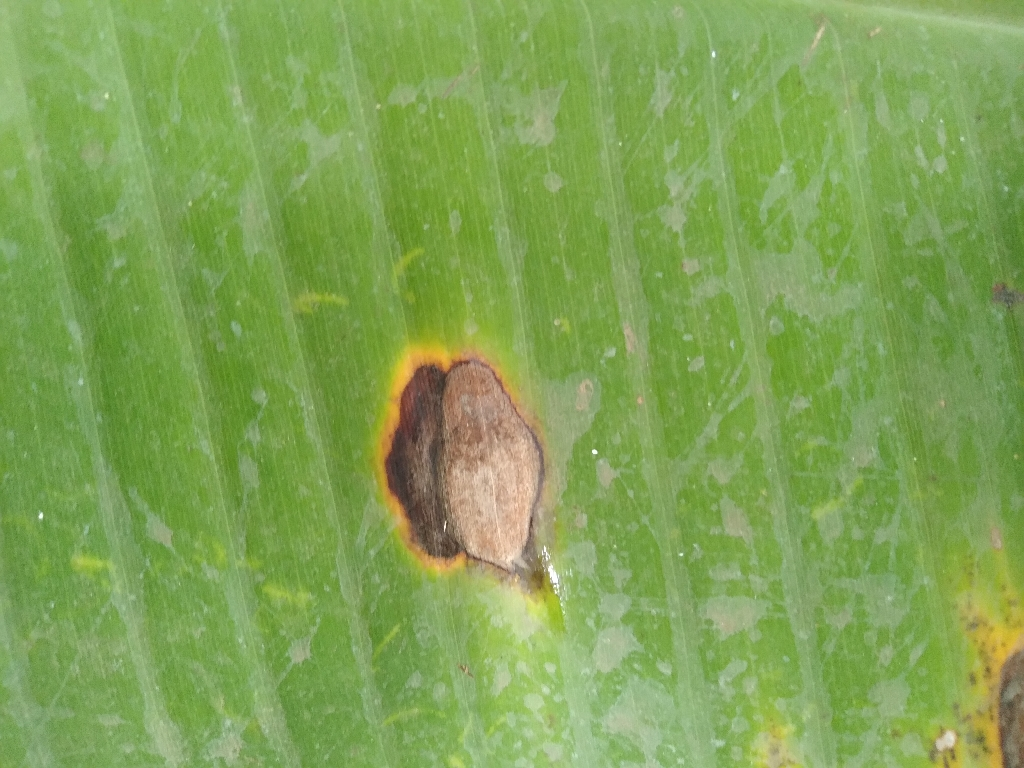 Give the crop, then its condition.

banana, black sigatoka
